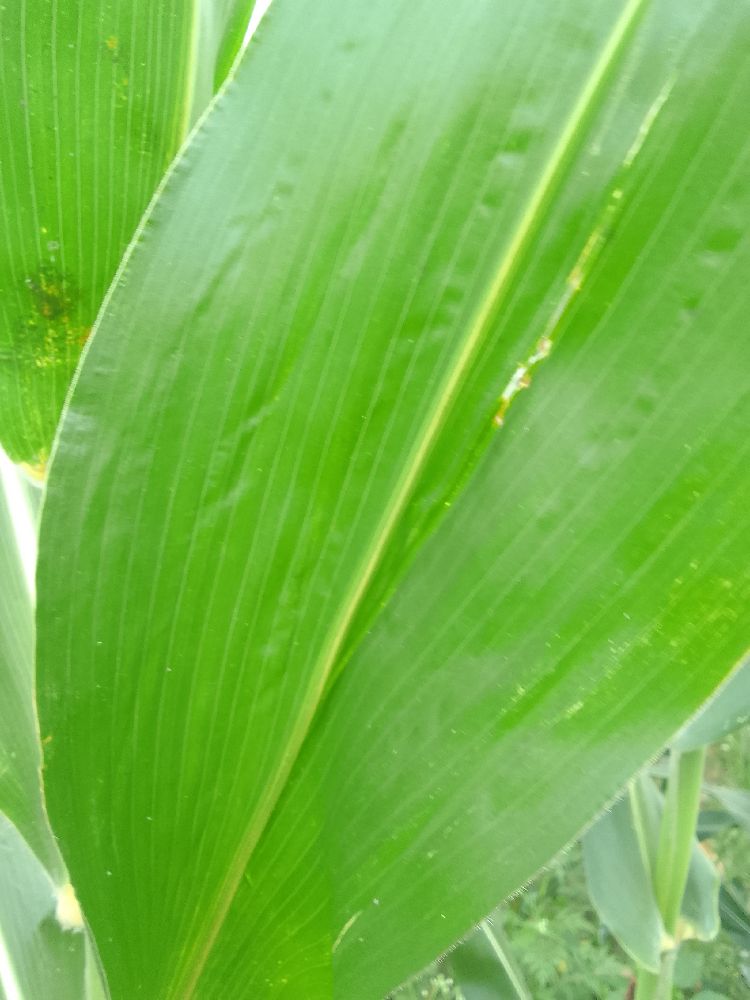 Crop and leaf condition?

maize, healthy
